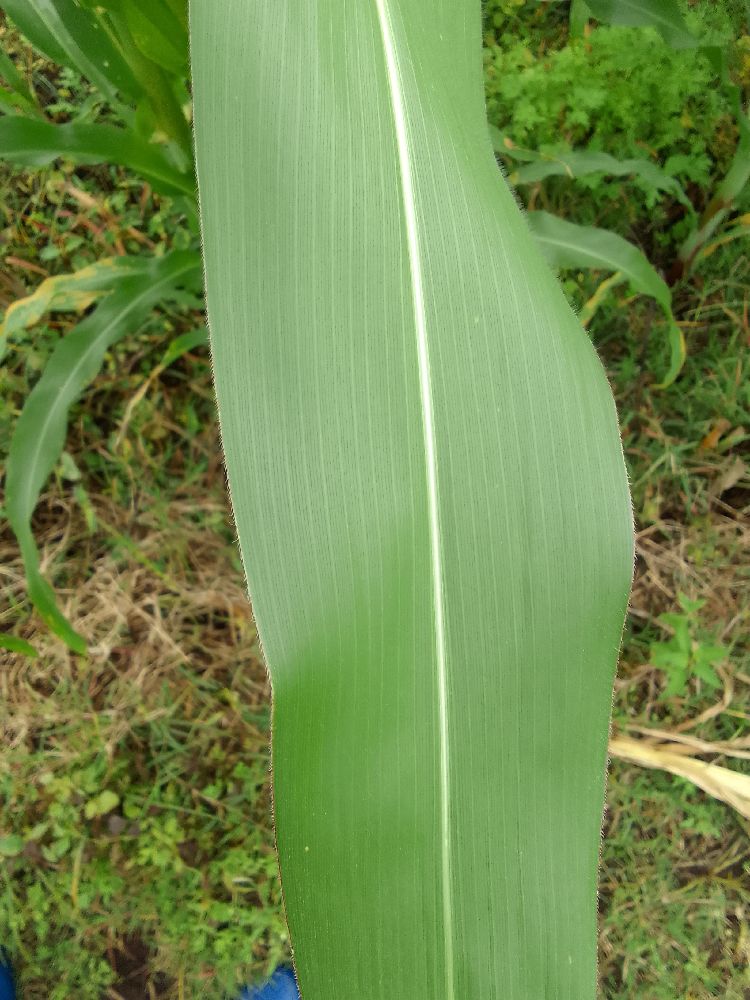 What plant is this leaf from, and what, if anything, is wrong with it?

maize, healthy
